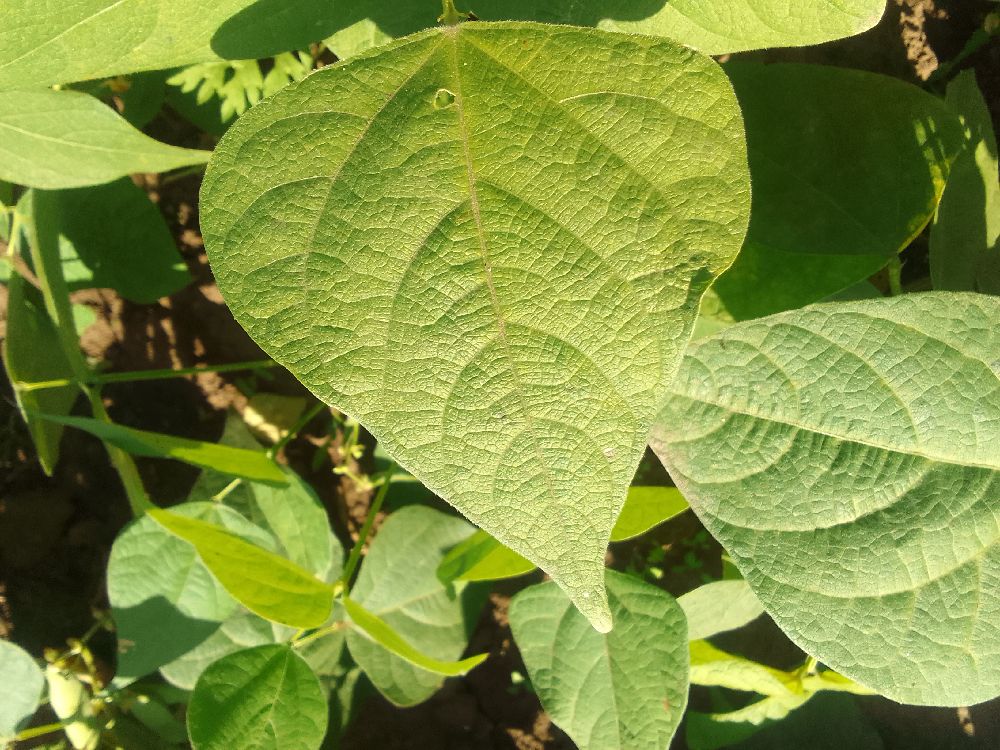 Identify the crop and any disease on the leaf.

common bean, healthy
